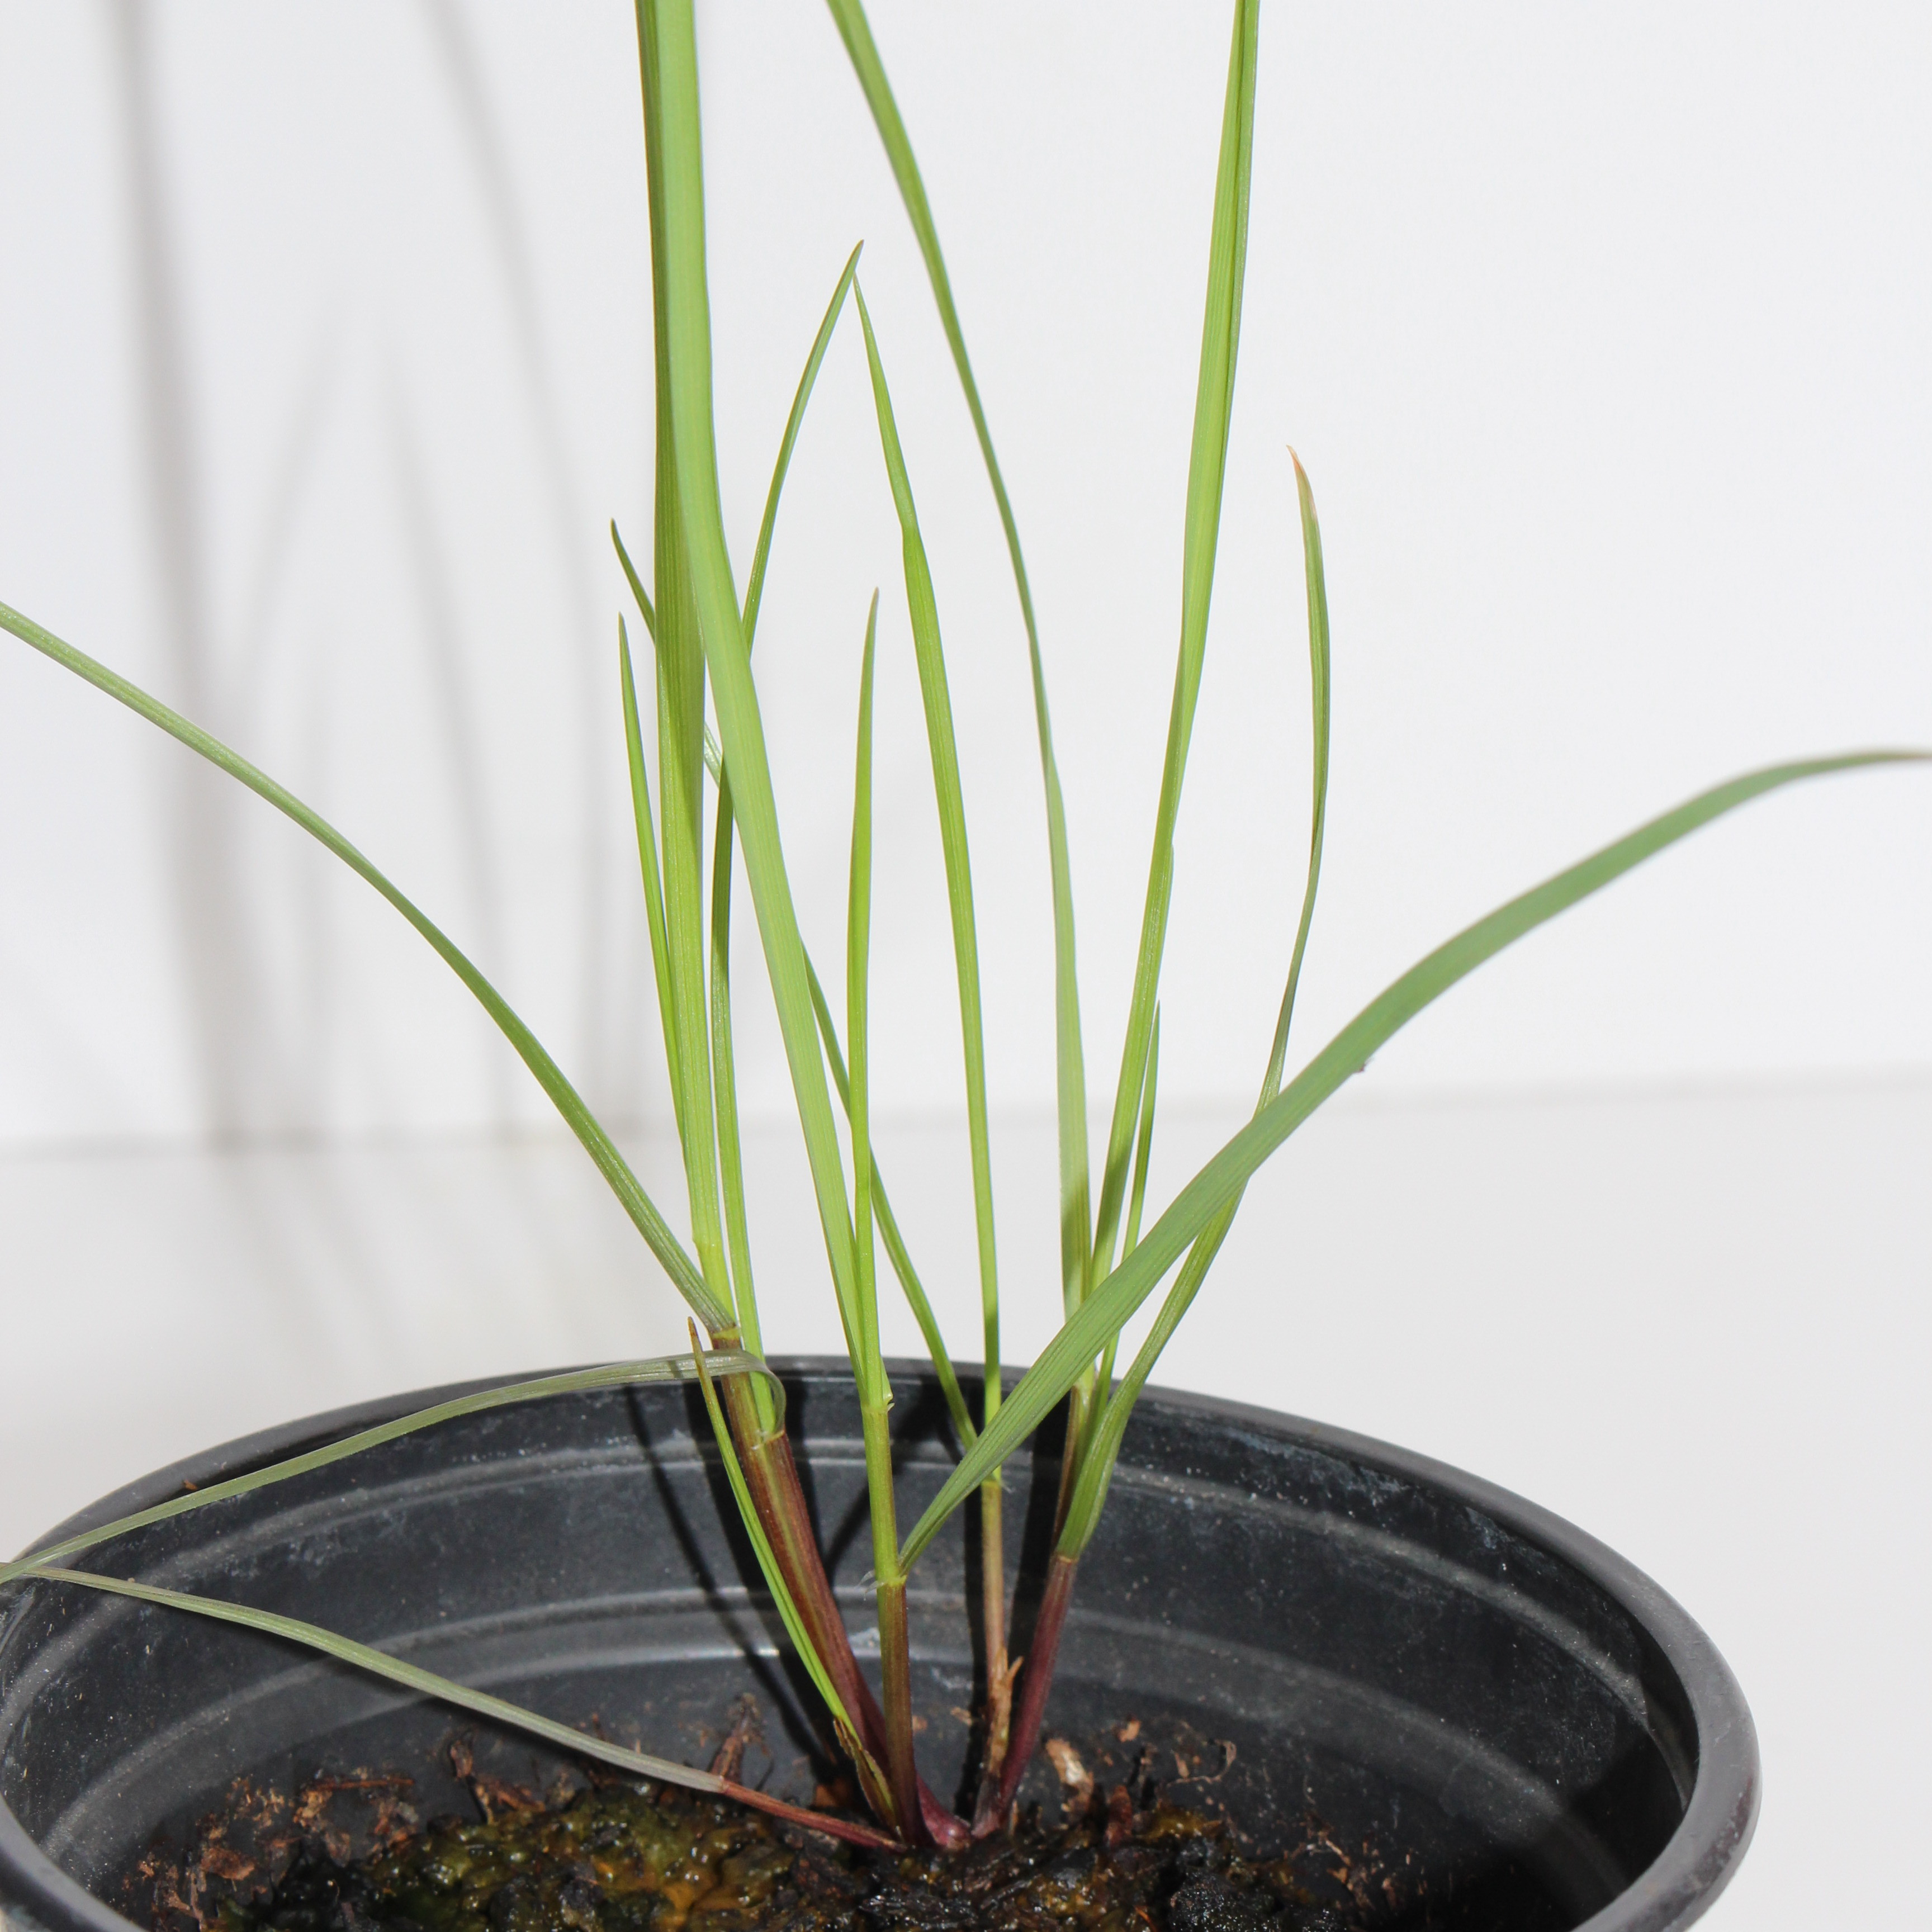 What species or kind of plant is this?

Lolium multiflorum
